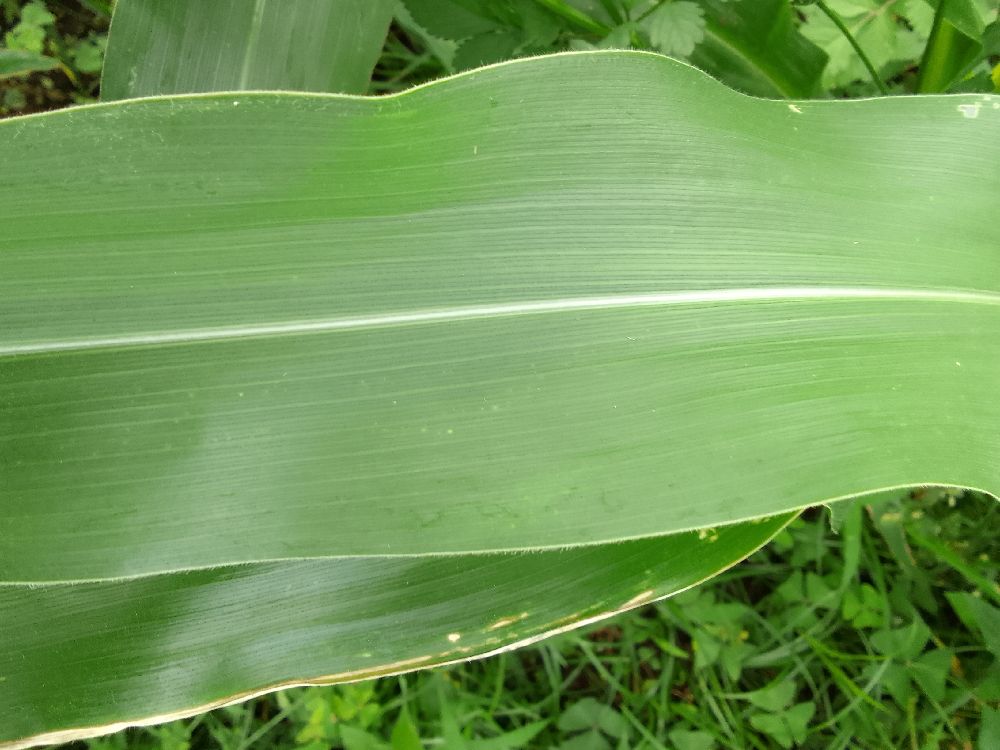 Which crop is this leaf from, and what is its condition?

maize, healthy
